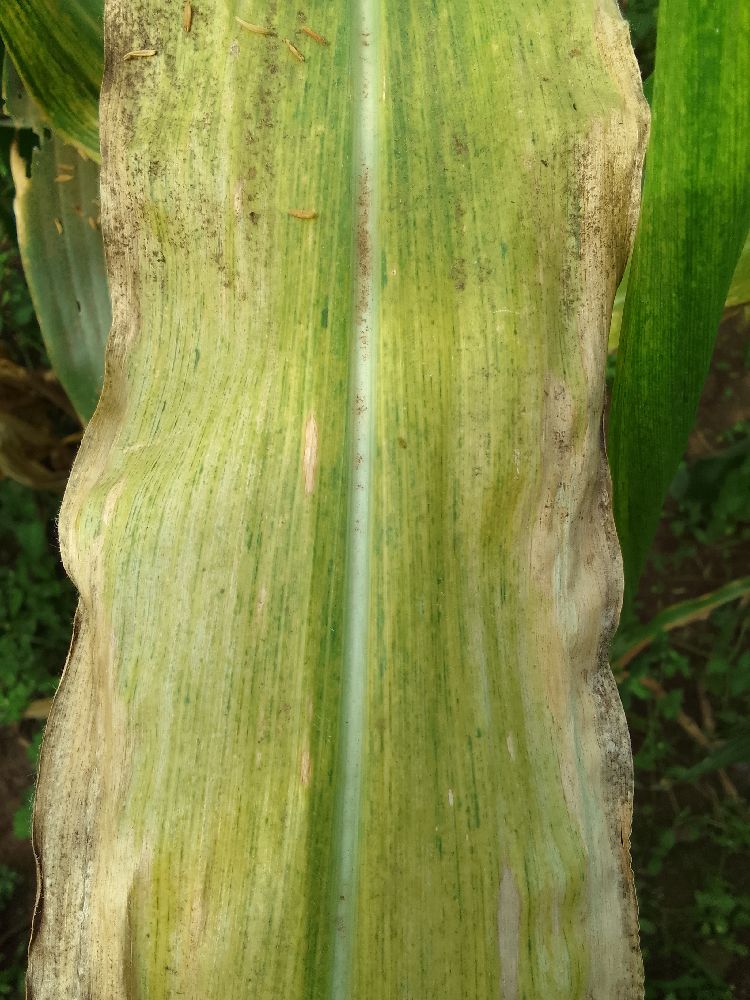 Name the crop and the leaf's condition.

maize, maize lethal necrosis
